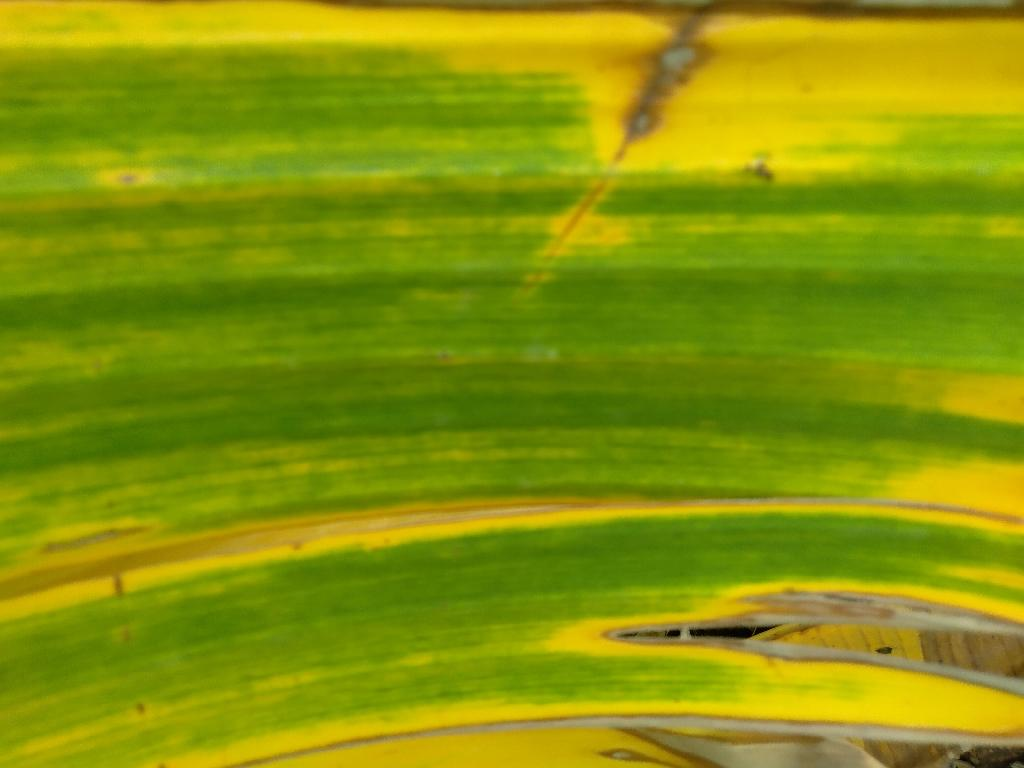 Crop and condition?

banana, fusarium wilt race 1
